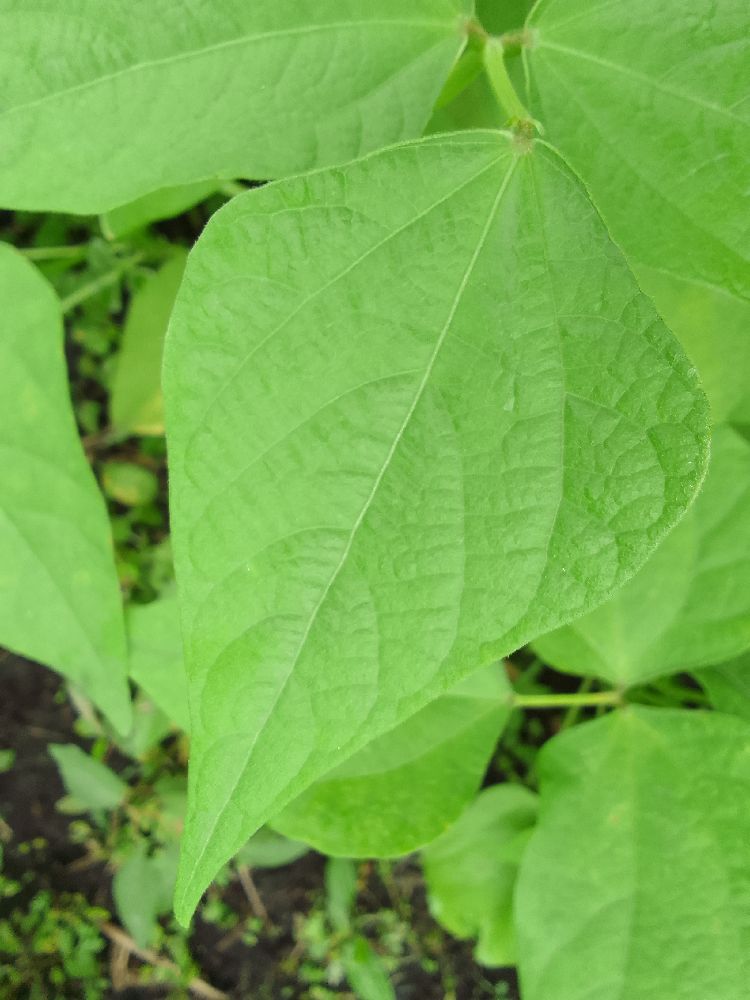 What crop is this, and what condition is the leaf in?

common bean, healthy
